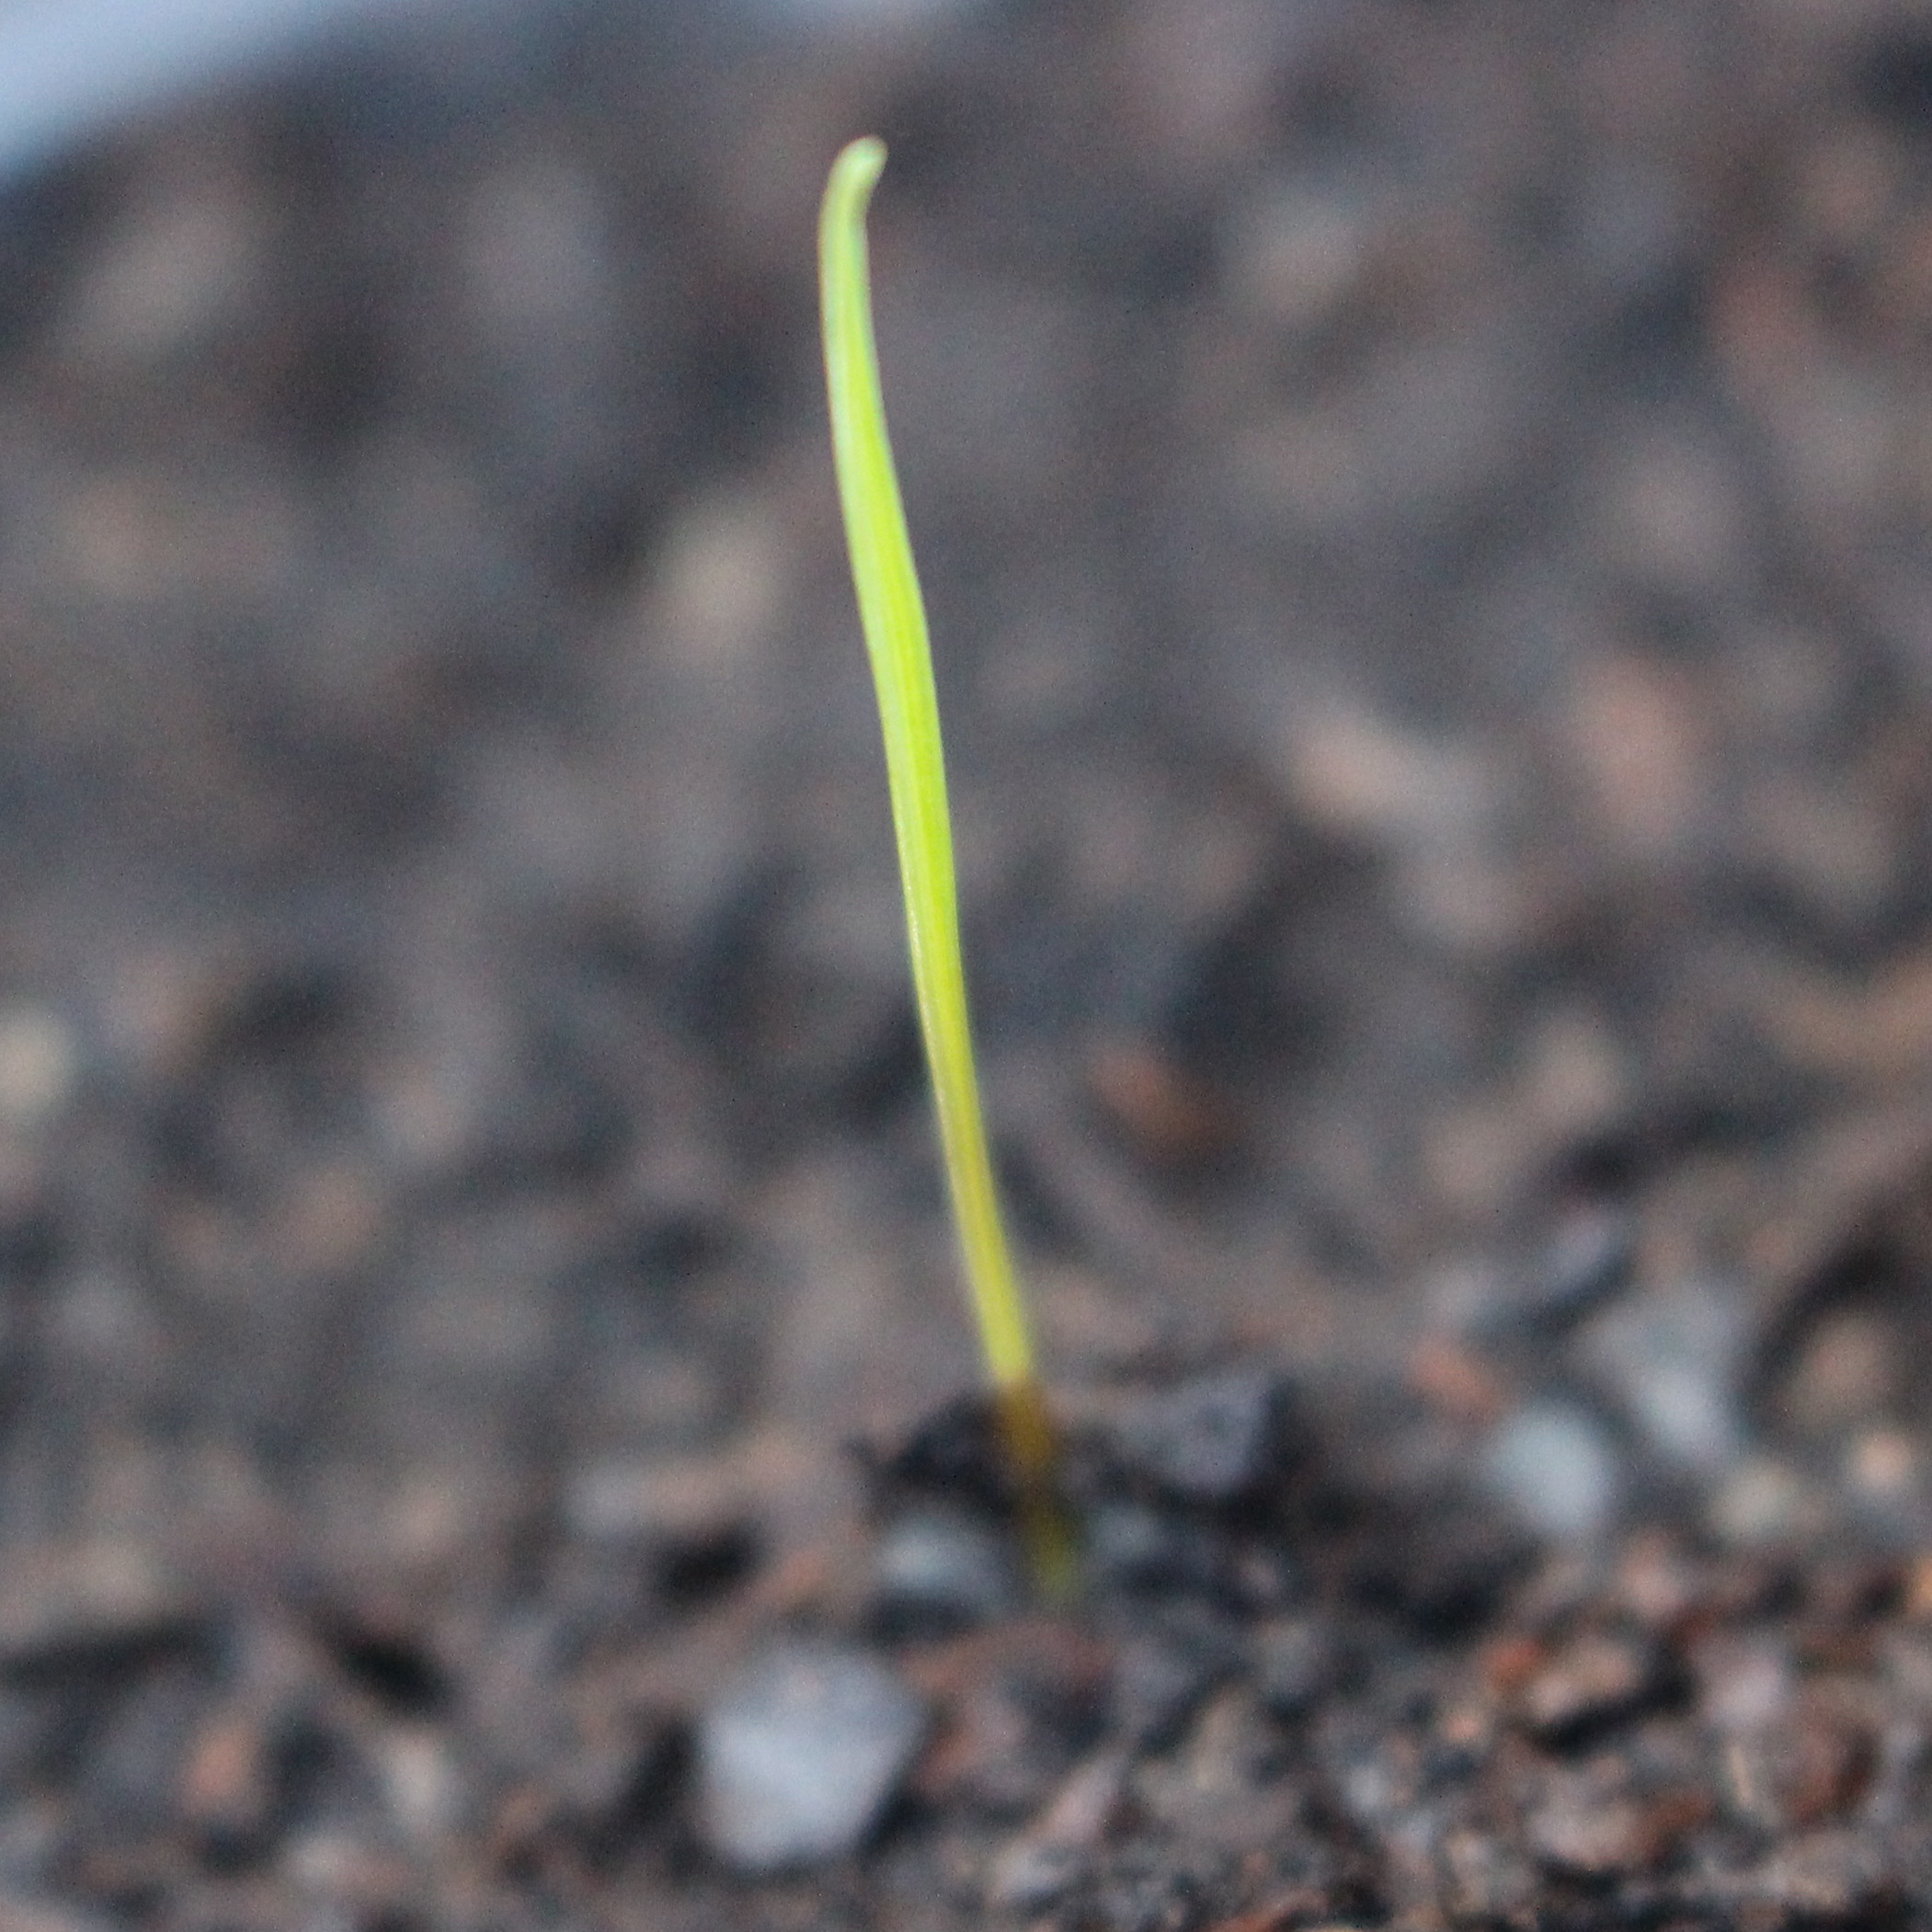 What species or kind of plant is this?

Lolium multiflorum
